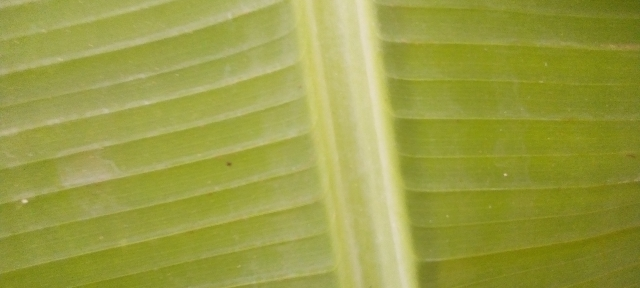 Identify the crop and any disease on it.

banana, healthy
